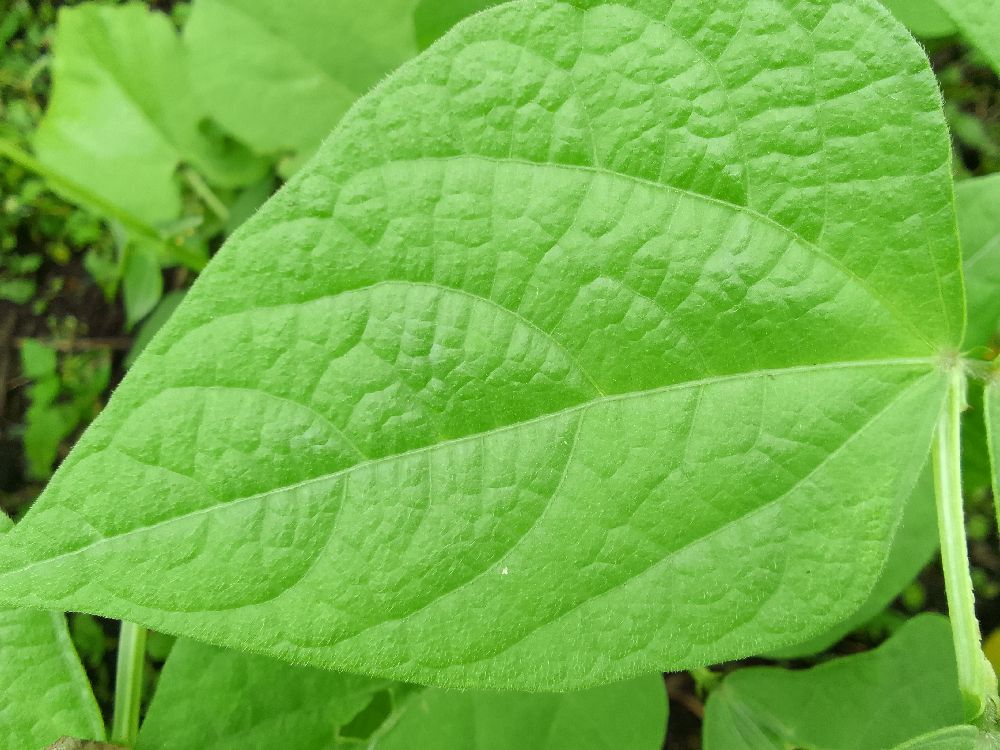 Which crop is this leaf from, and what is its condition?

common bean, healthy
